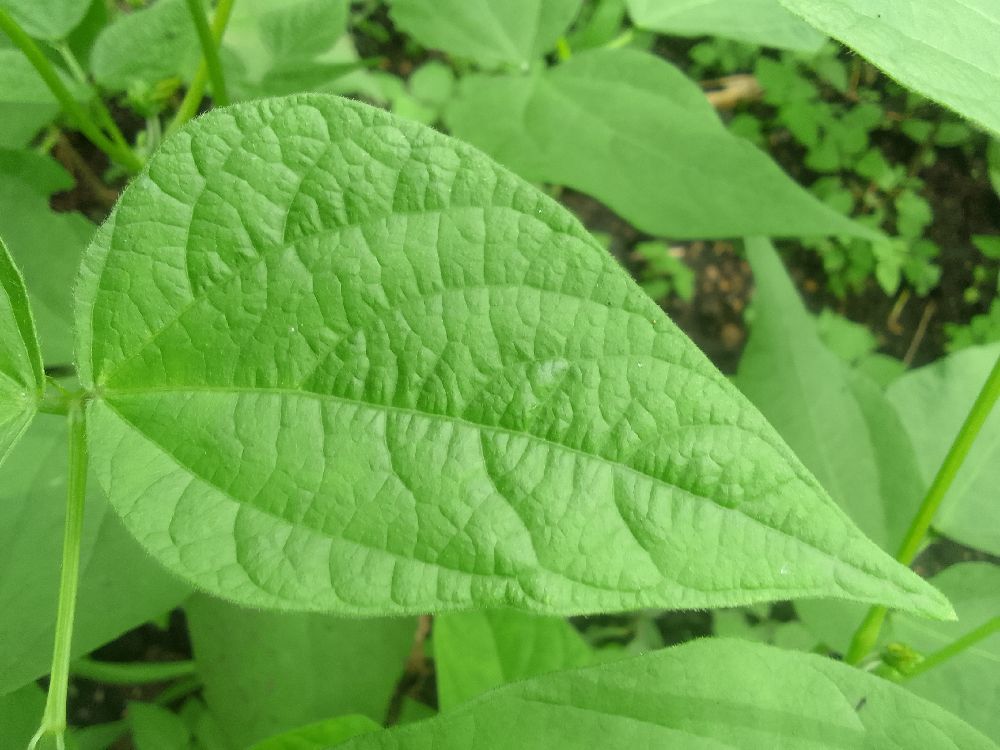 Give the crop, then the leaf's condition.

common bean, healthy
